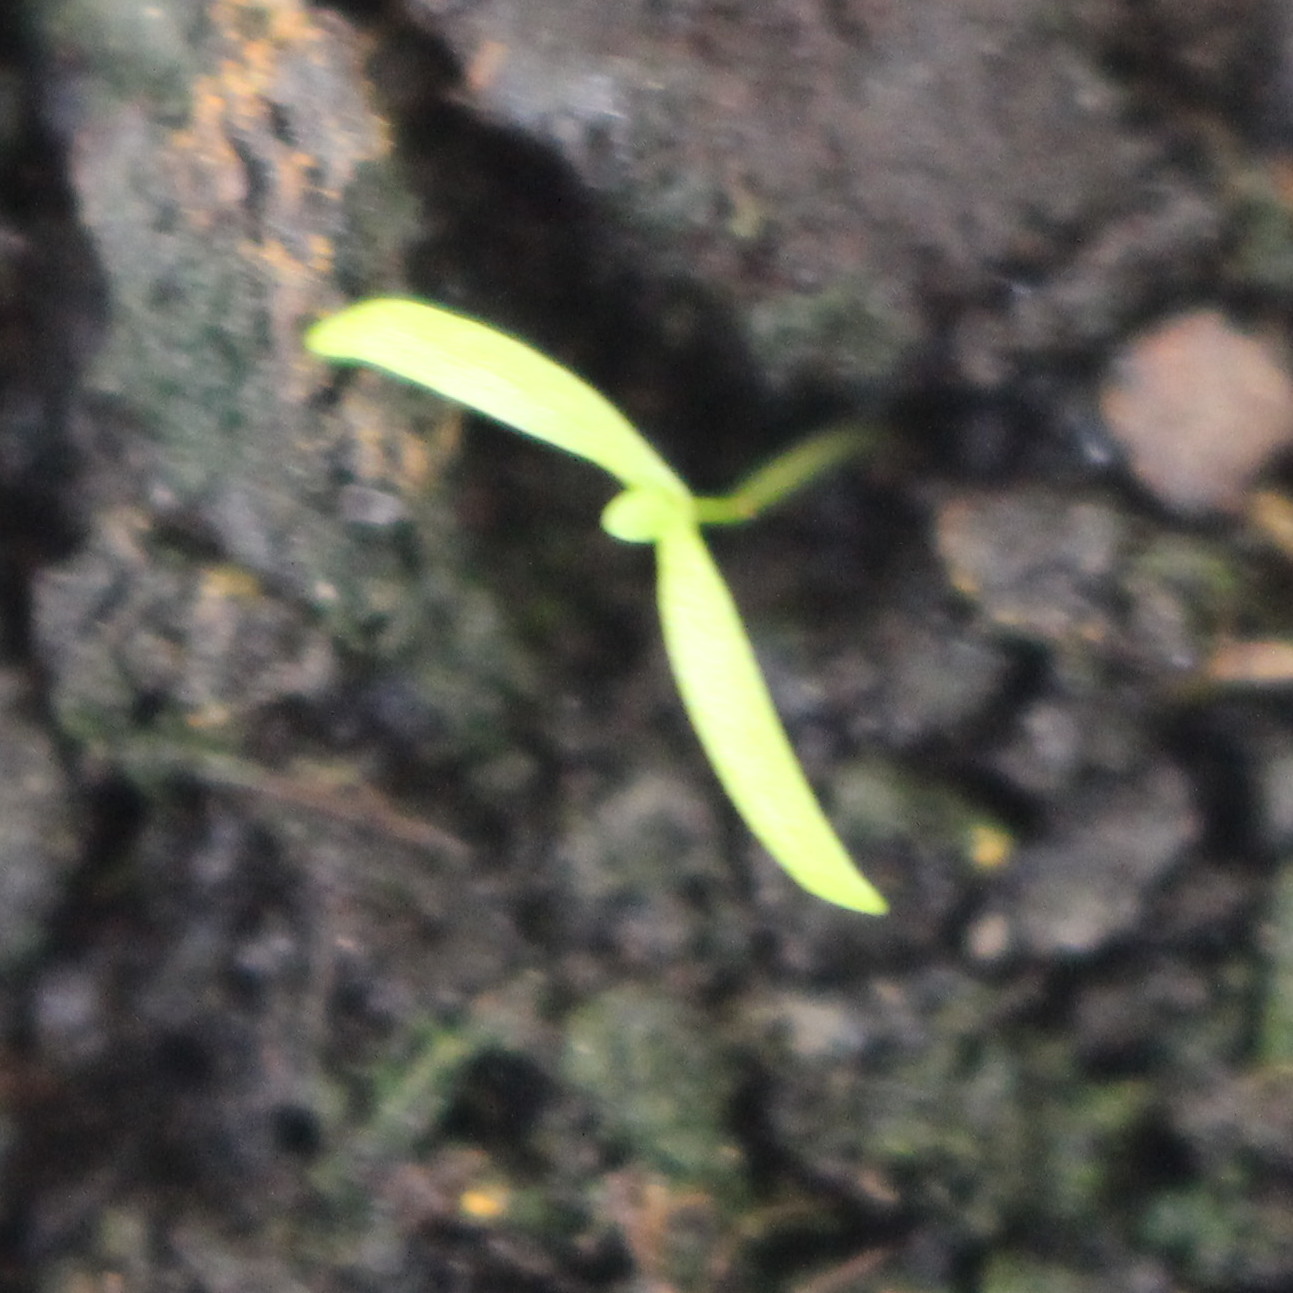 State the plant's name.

Papaver rhoeas
